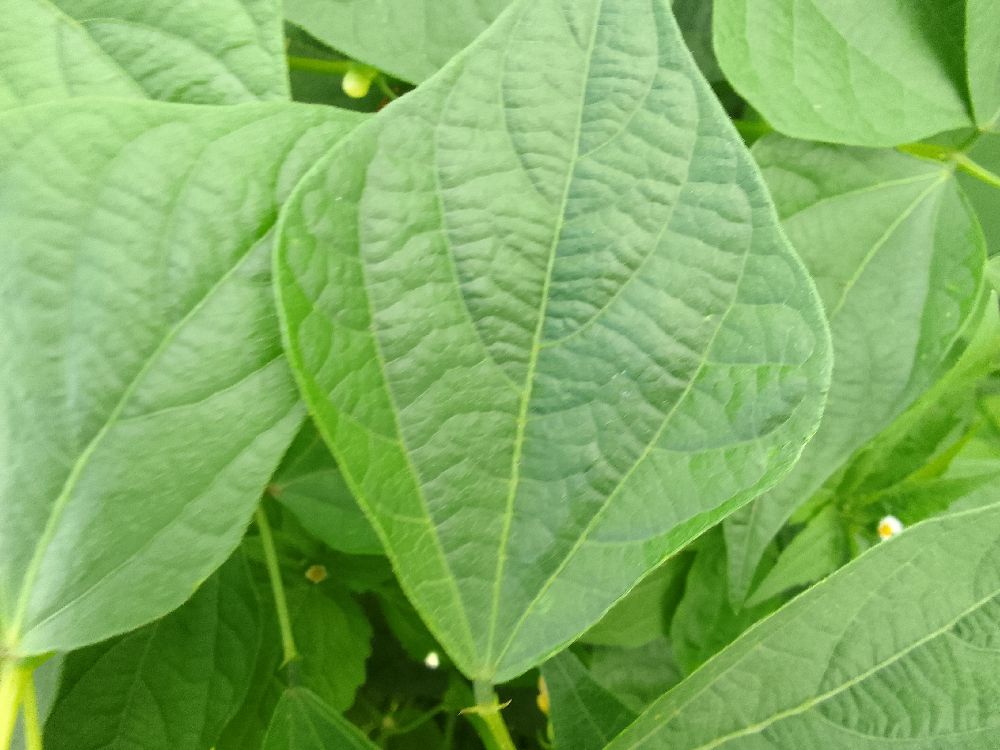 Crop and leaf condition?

common bean, healthy
